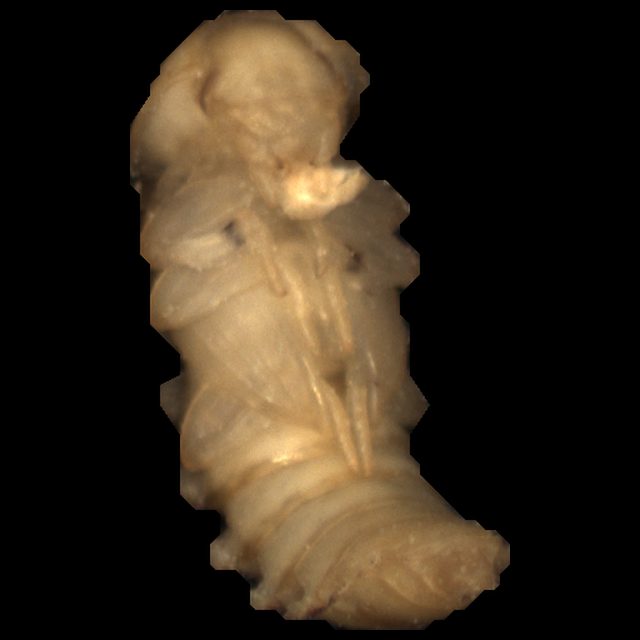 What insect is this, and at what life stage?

mealworm pupa
